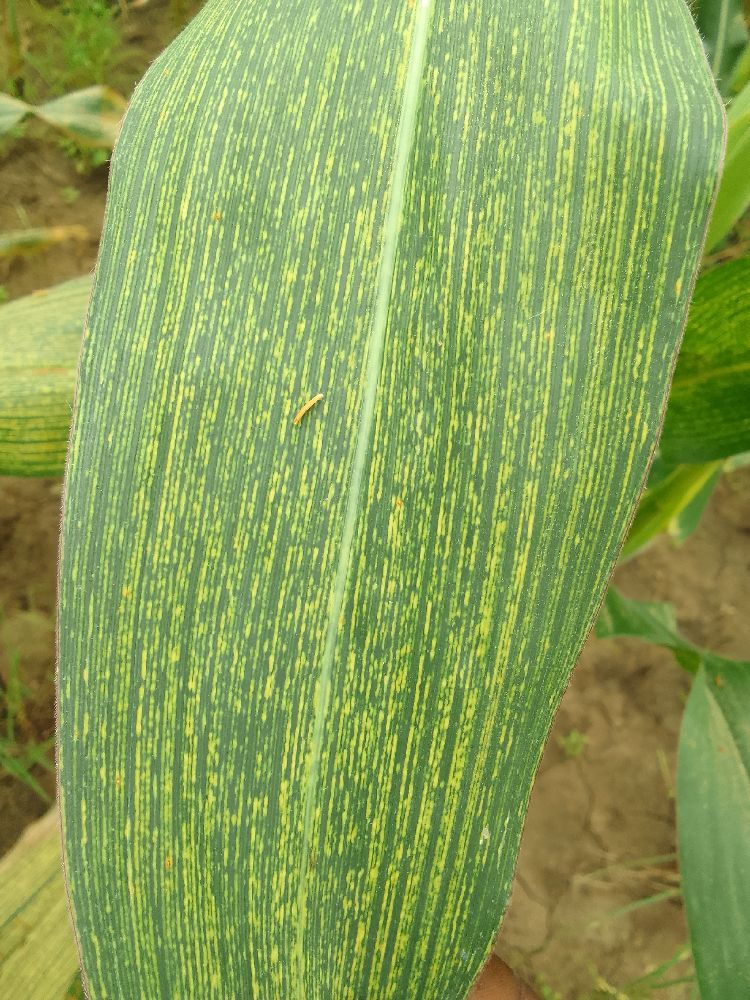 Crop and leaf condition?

maize, maize streak virus
